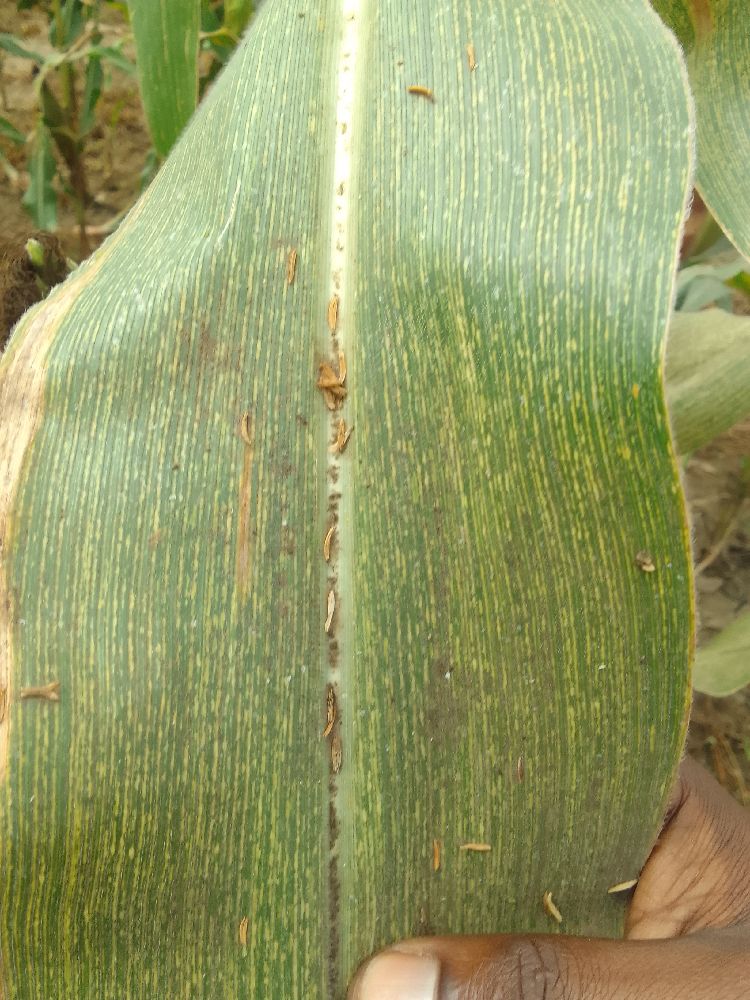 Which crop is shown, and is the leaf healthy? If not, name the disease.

maize, maize streak virus
